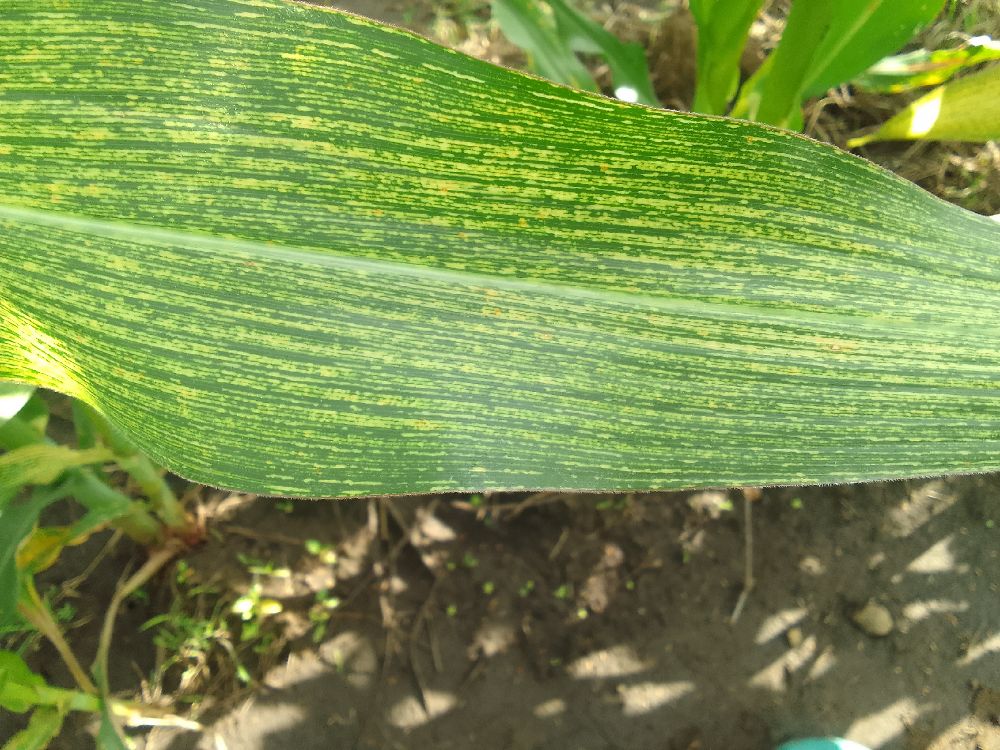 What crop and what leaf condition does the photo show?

maize, maize streak virus
